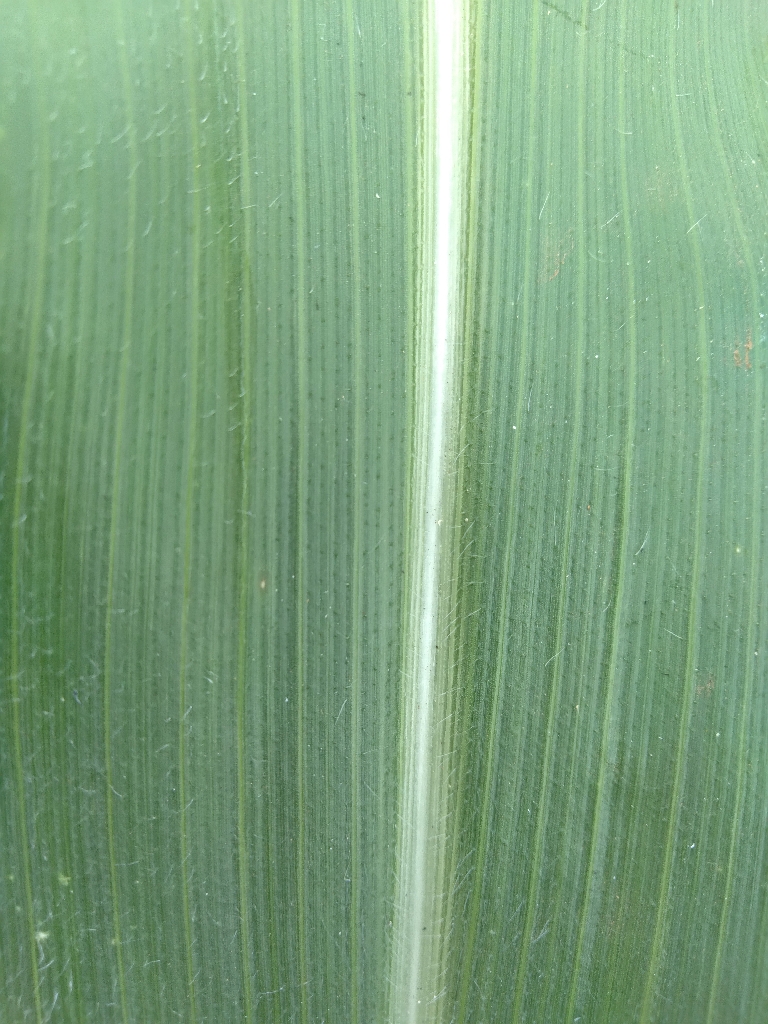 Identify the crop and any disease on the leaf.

maize, healthy
